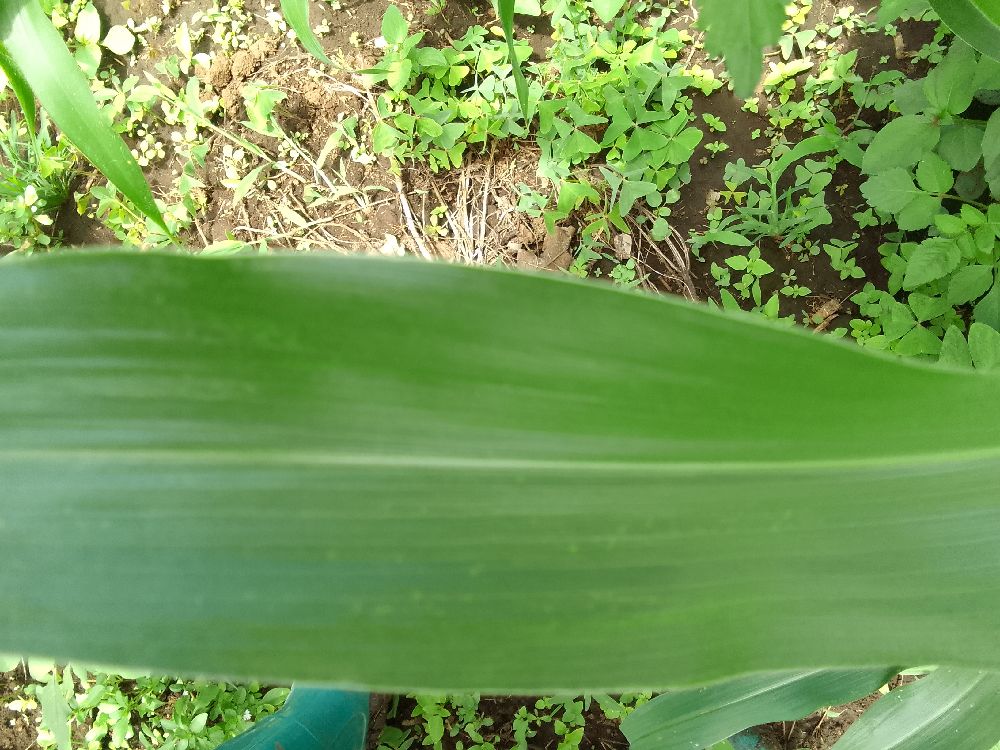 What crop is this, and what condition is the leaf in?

maize, healthy
